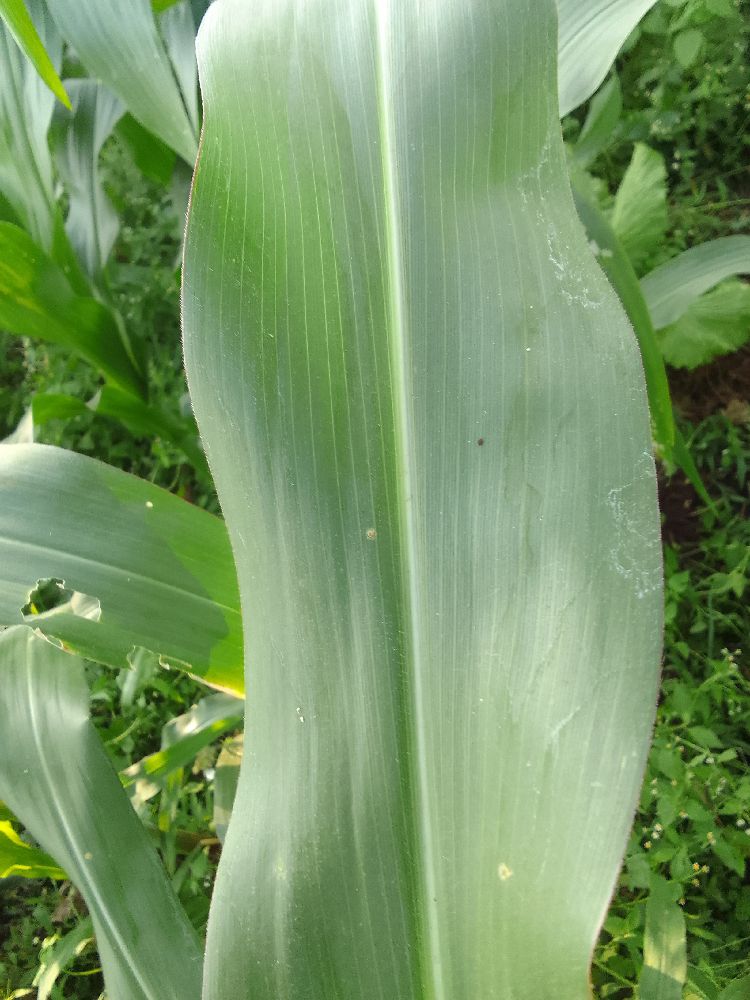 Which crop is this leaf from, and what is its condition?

maize, healthy
